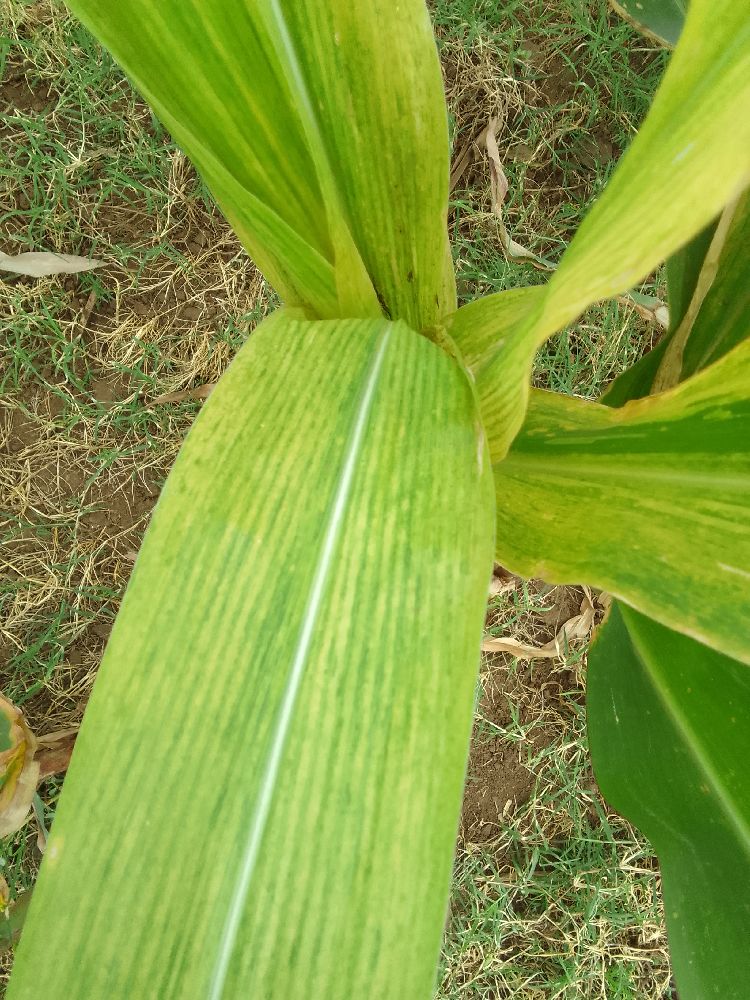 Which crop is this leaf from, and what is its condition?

maize, maize lethal necrosis
